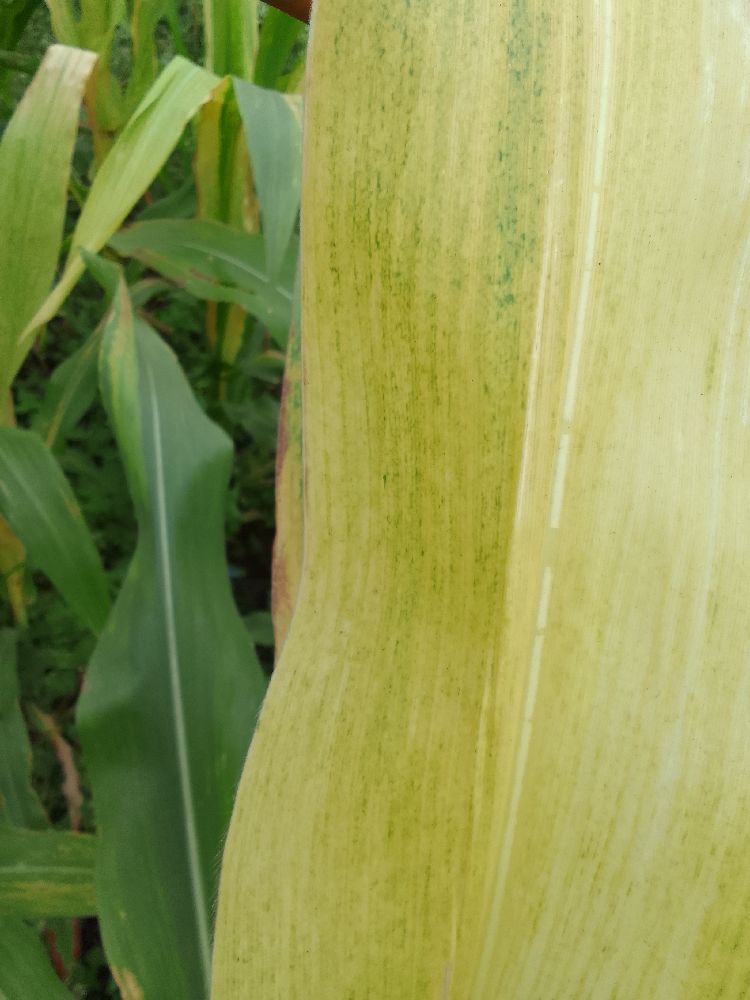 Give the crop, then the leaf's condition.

maize, maize lethal necrosis
